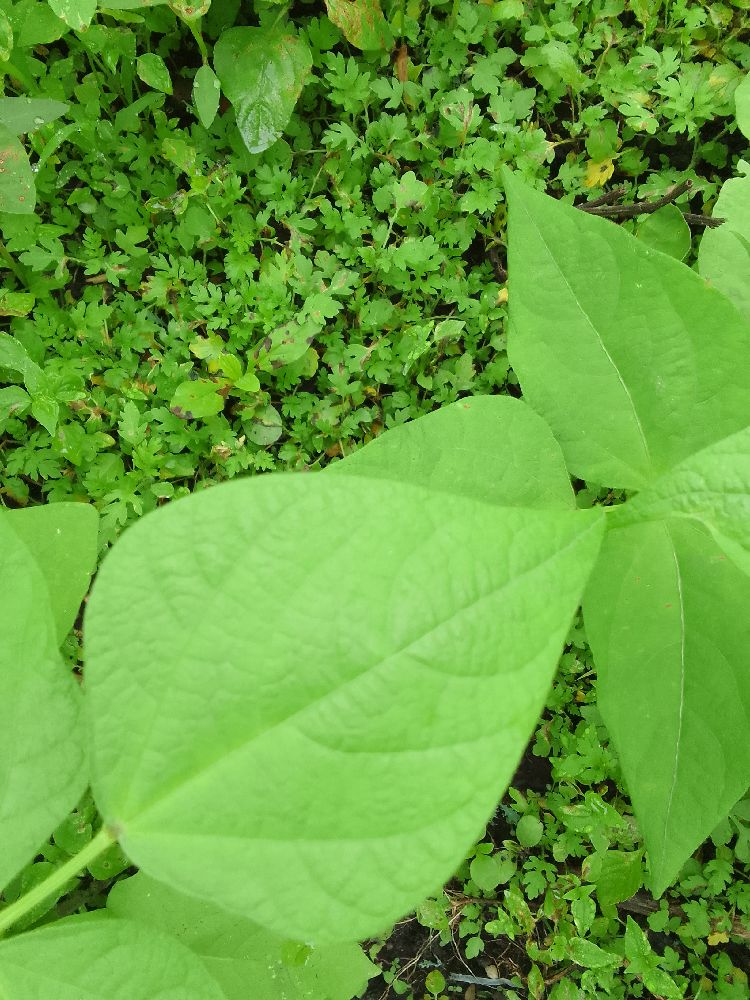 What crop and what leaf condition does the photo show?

common bean, healthy
